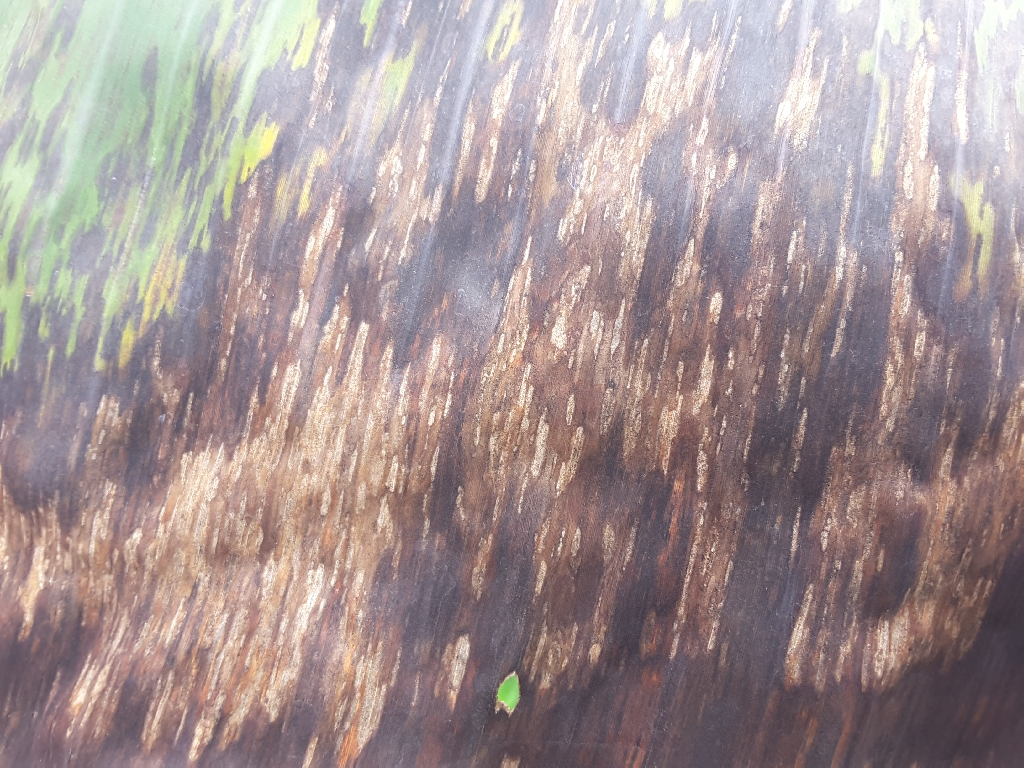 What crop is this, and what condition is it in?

banana, black sigatoka
